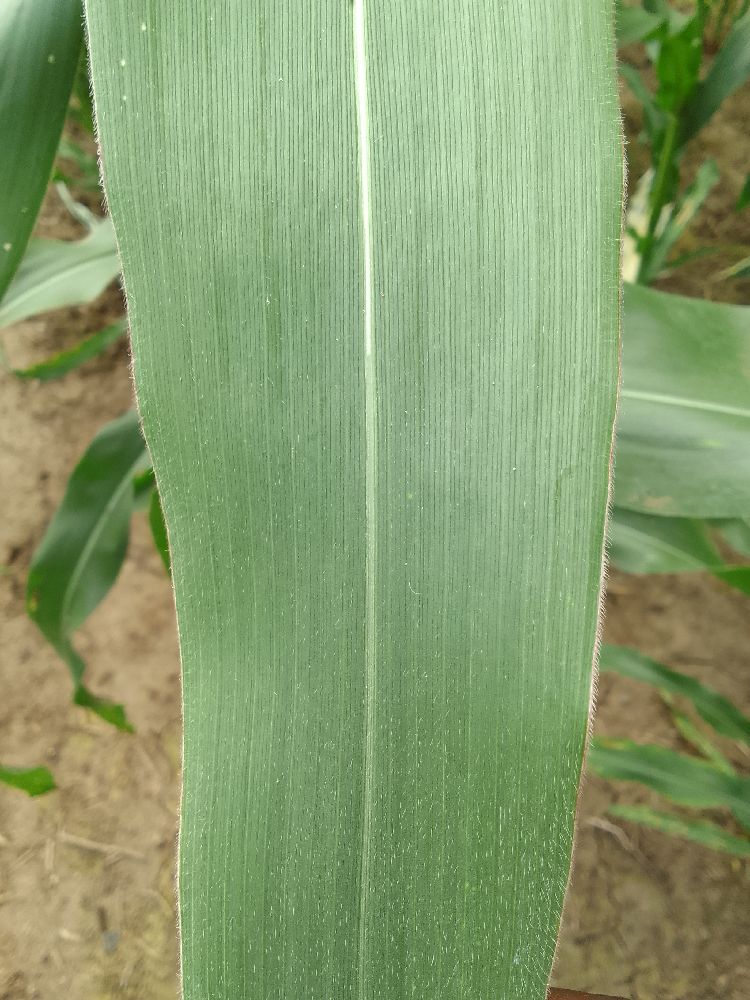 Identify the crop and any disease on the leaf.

maize, healthy
